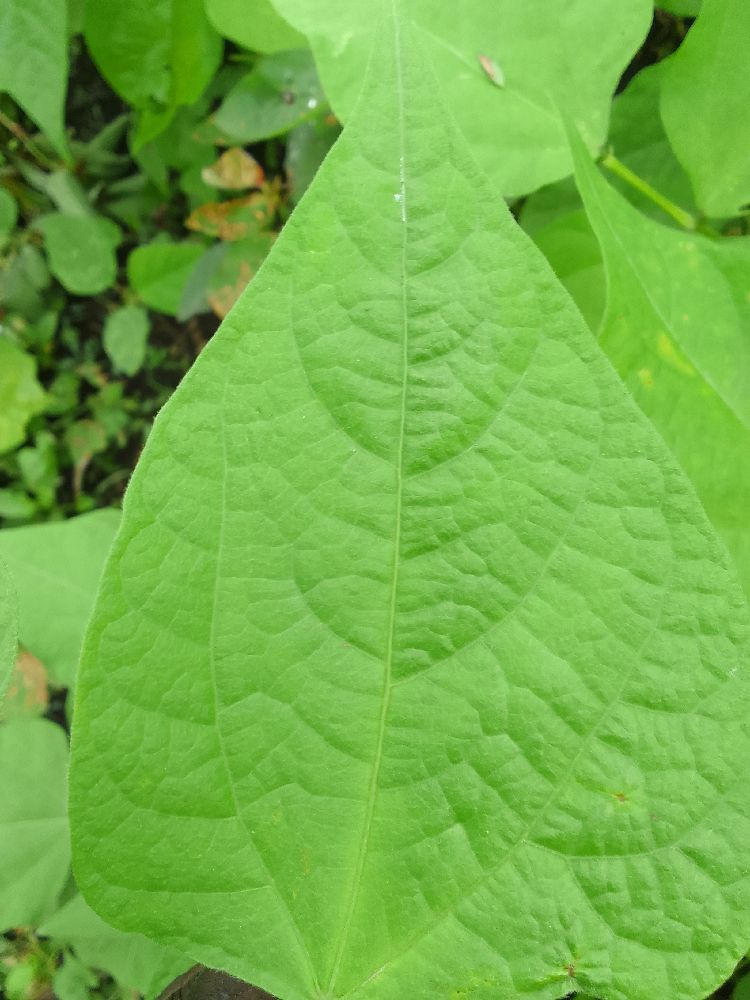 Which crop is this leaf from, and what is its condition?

common bean, healthy
